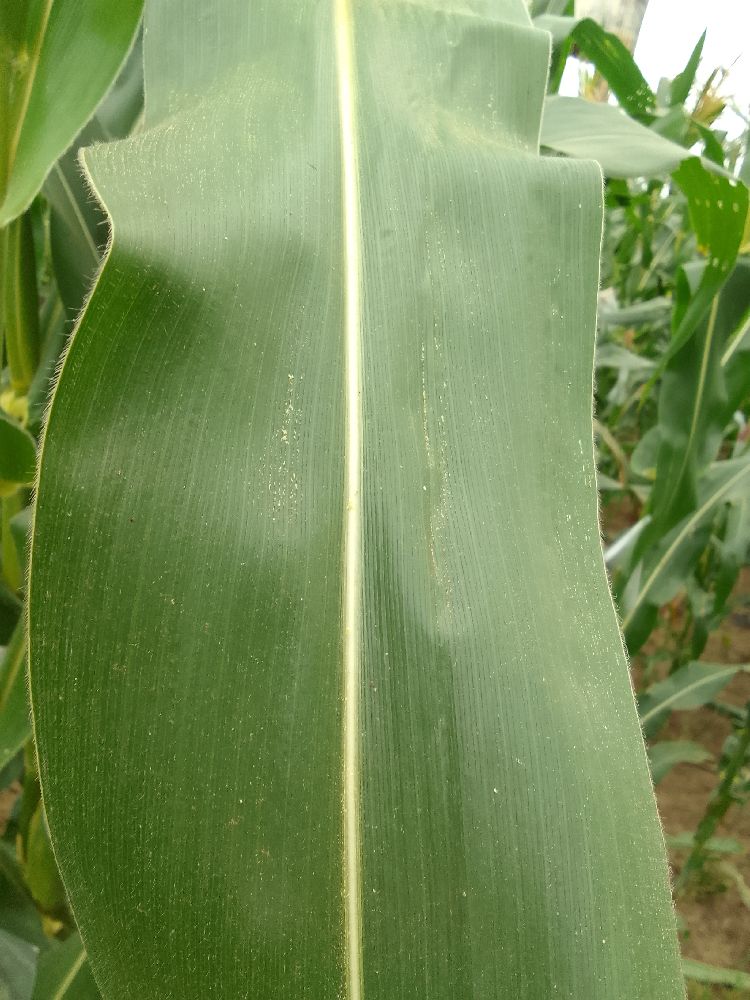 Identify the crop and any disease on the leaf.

maize, healthy
